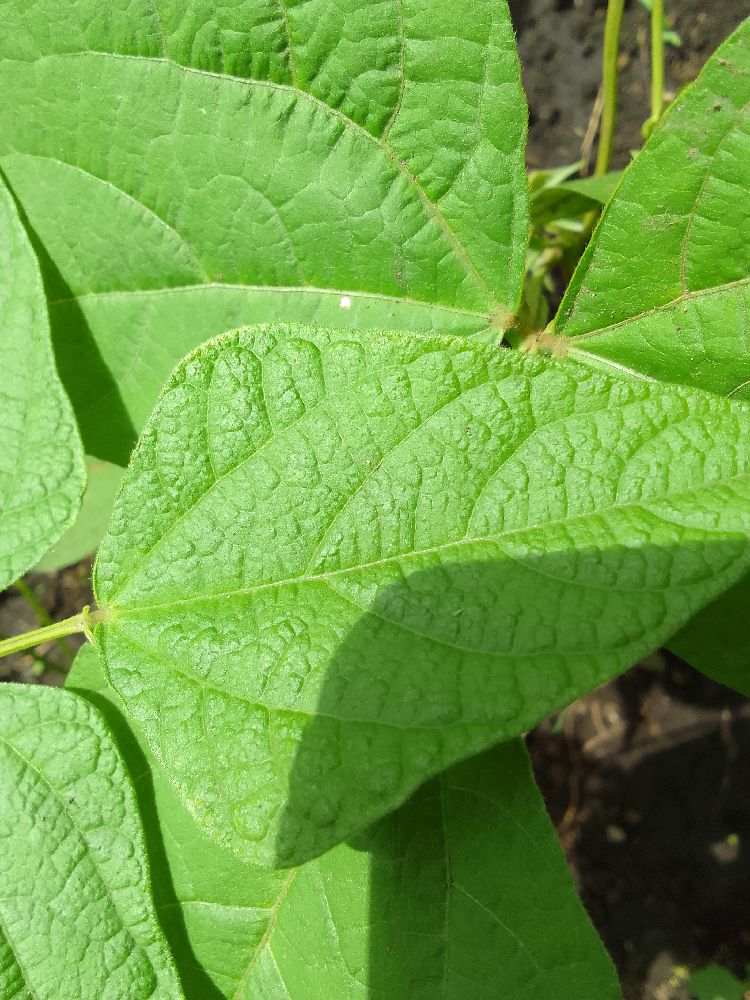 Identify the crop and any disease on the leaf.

common bean, healthy
